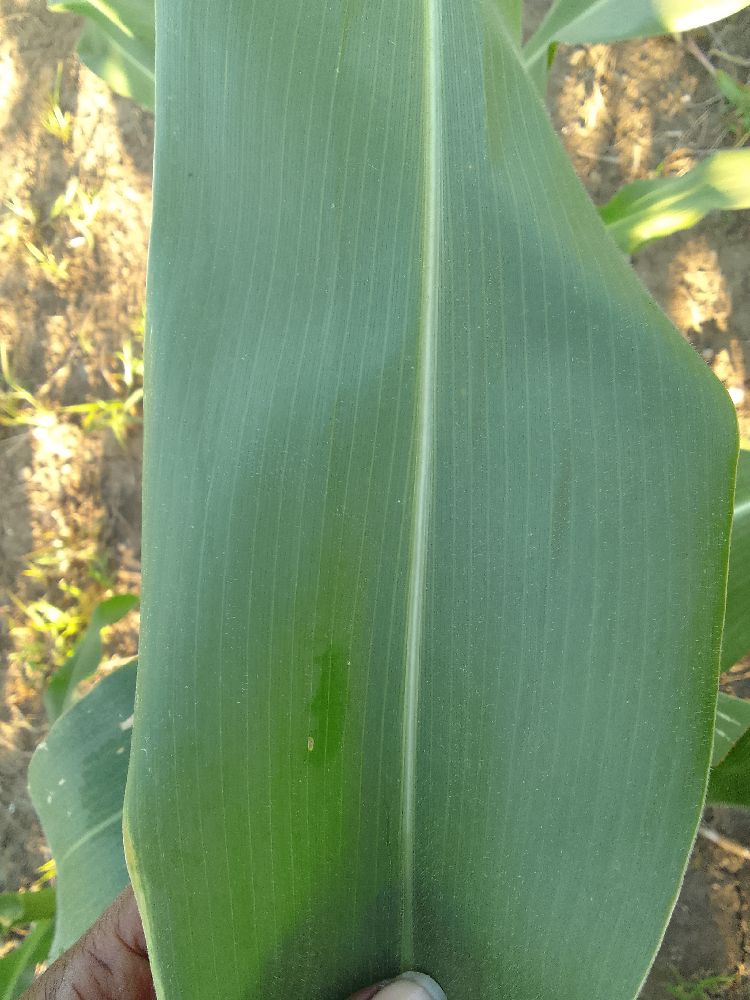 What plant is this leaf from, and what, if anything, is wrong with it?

maize, maize streak virus
